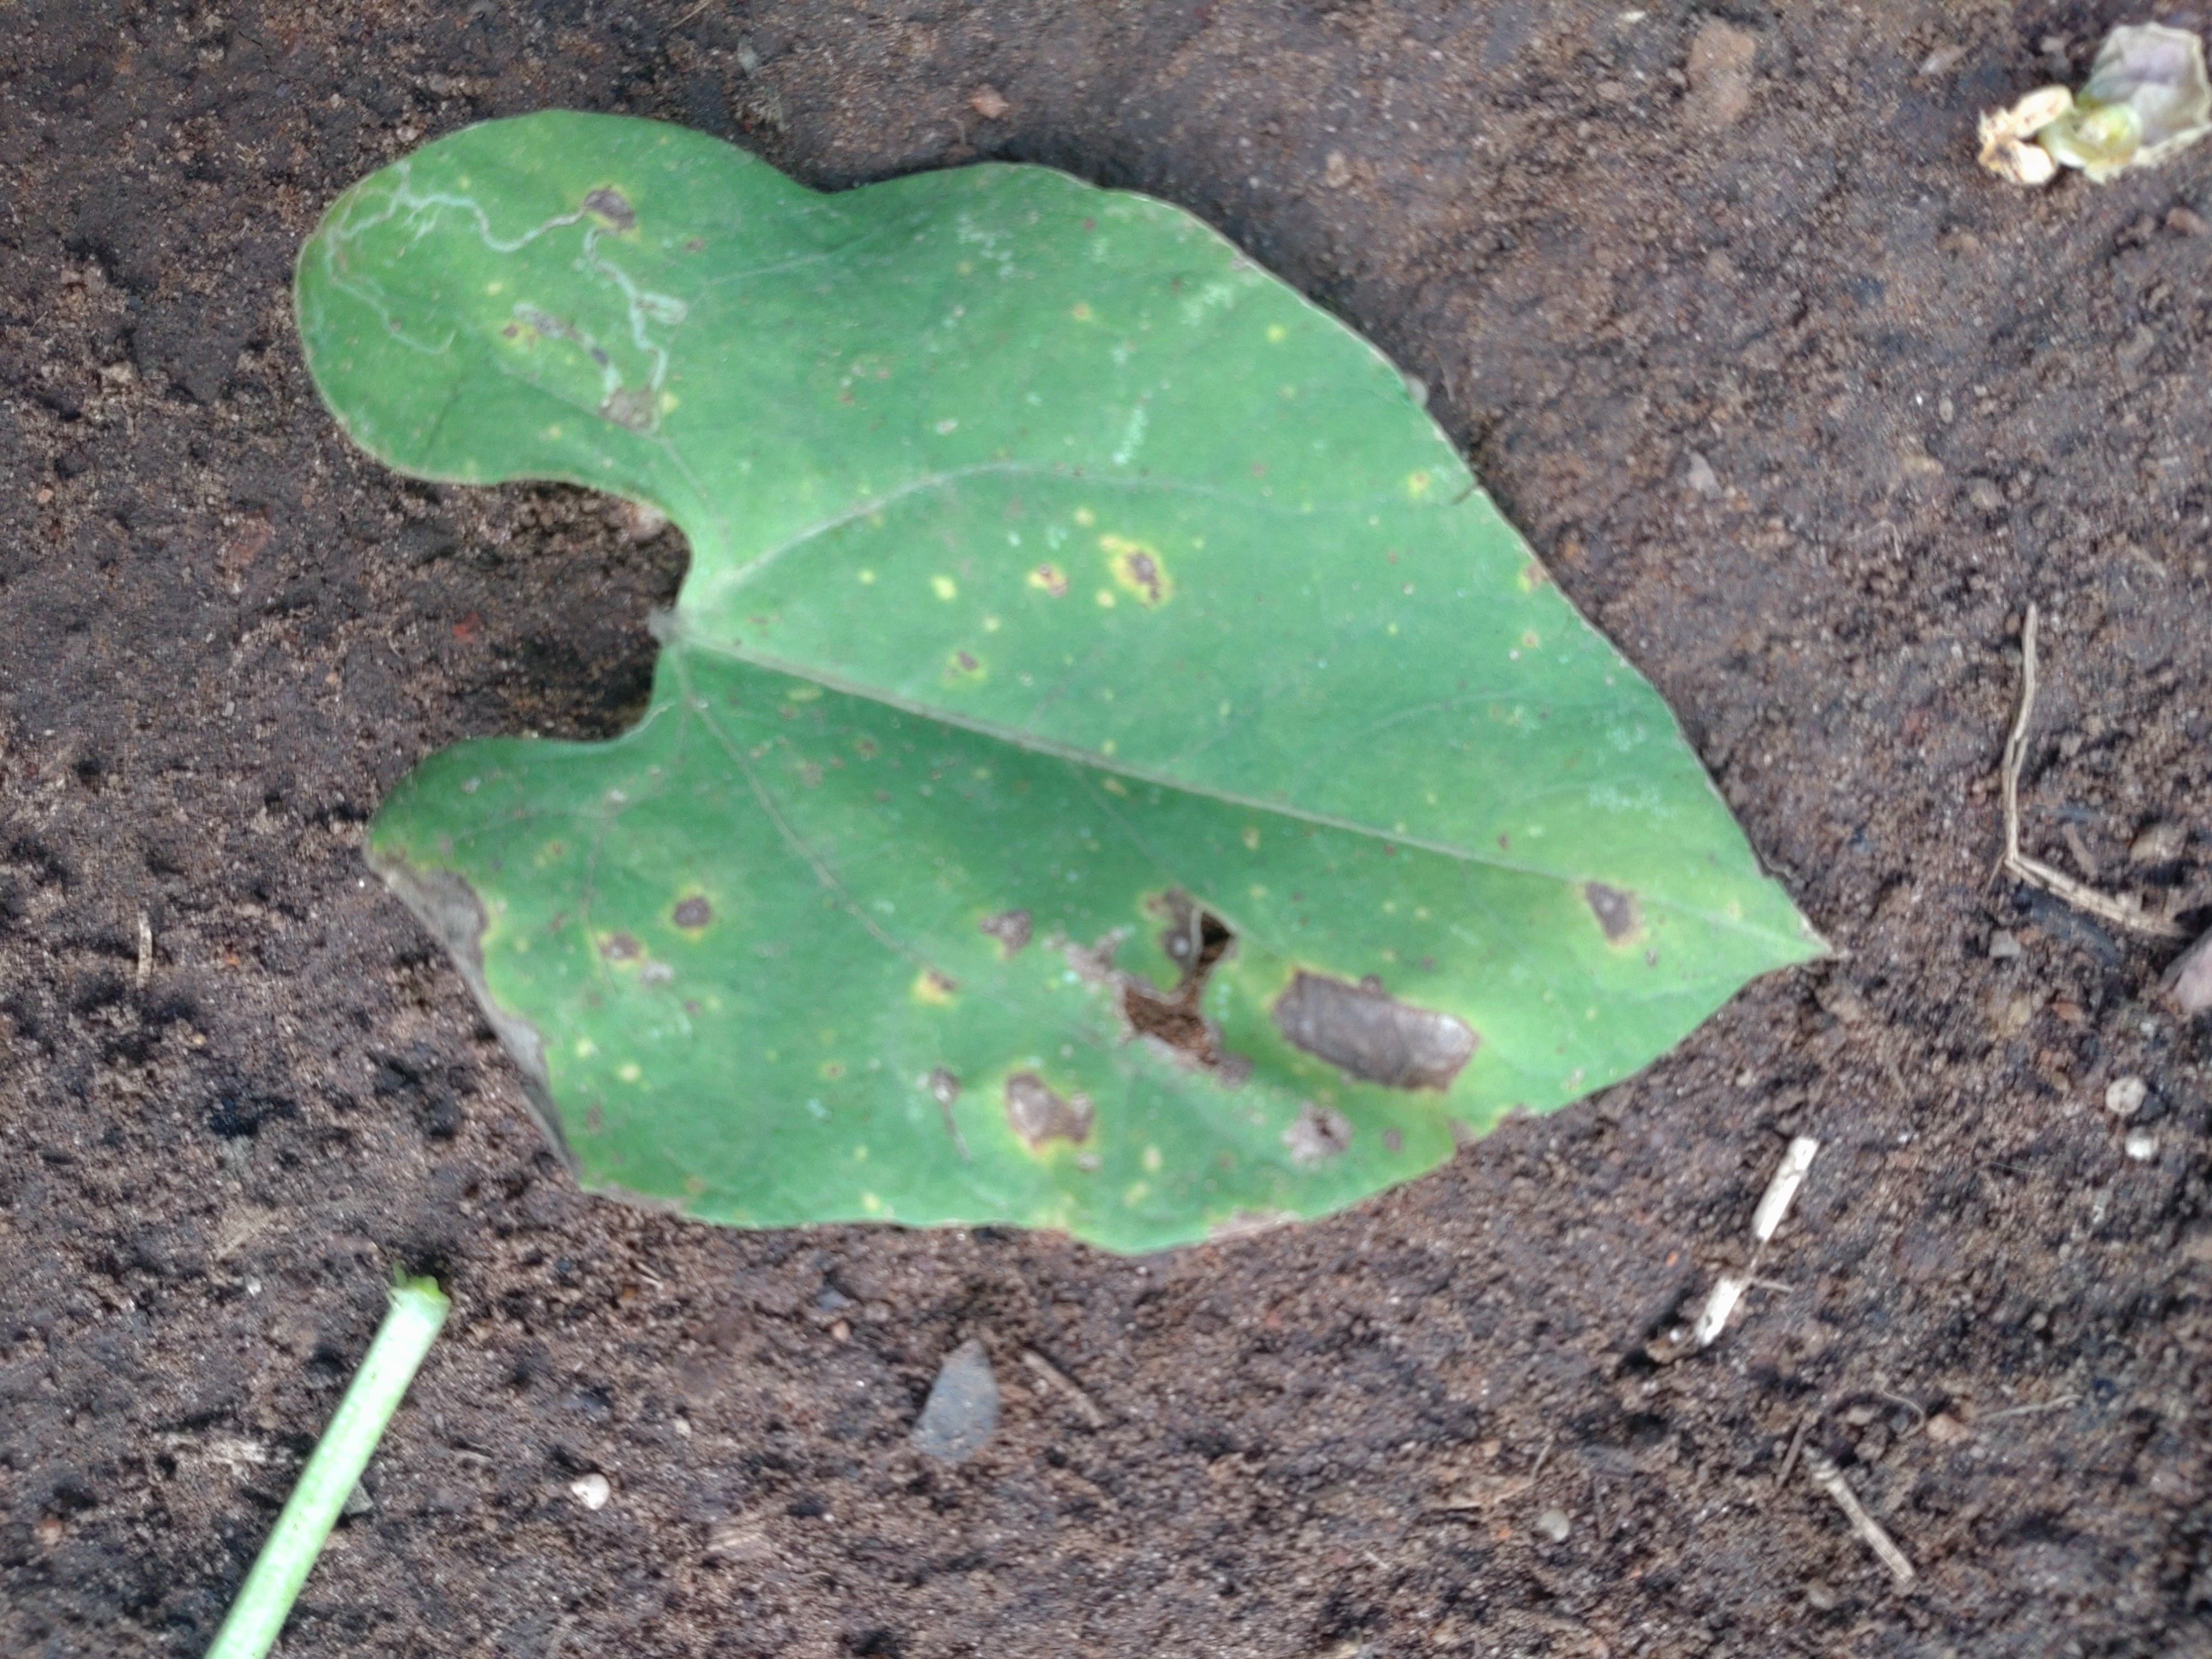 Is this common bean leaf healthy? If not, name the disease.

rust
